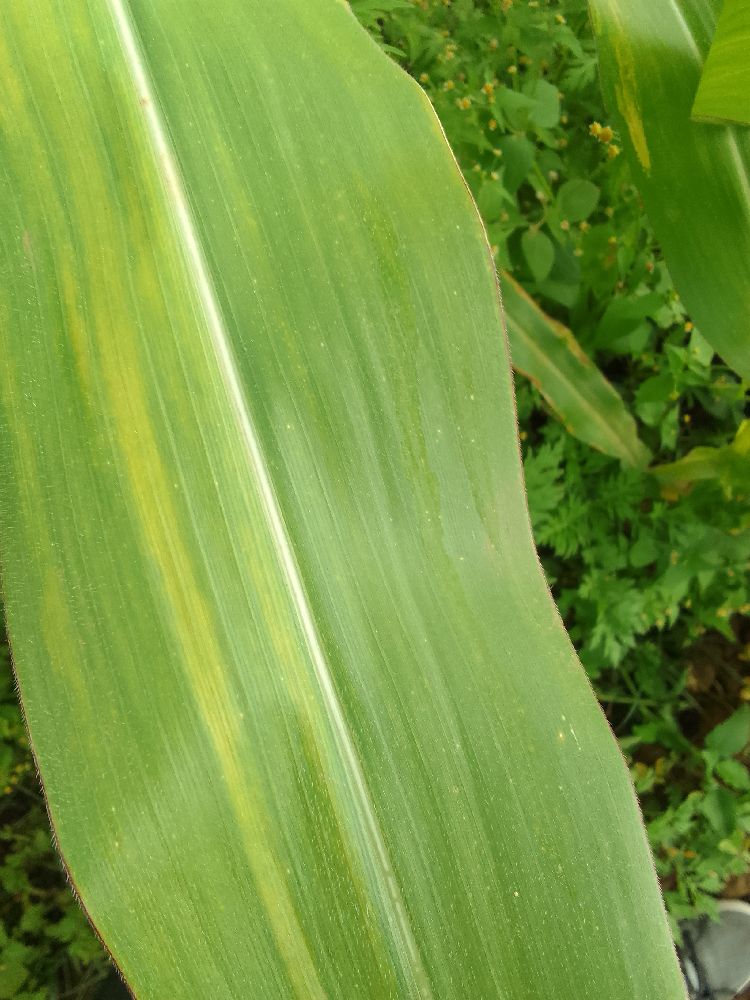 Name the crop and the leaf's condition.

maize, maize lethal necrosis
